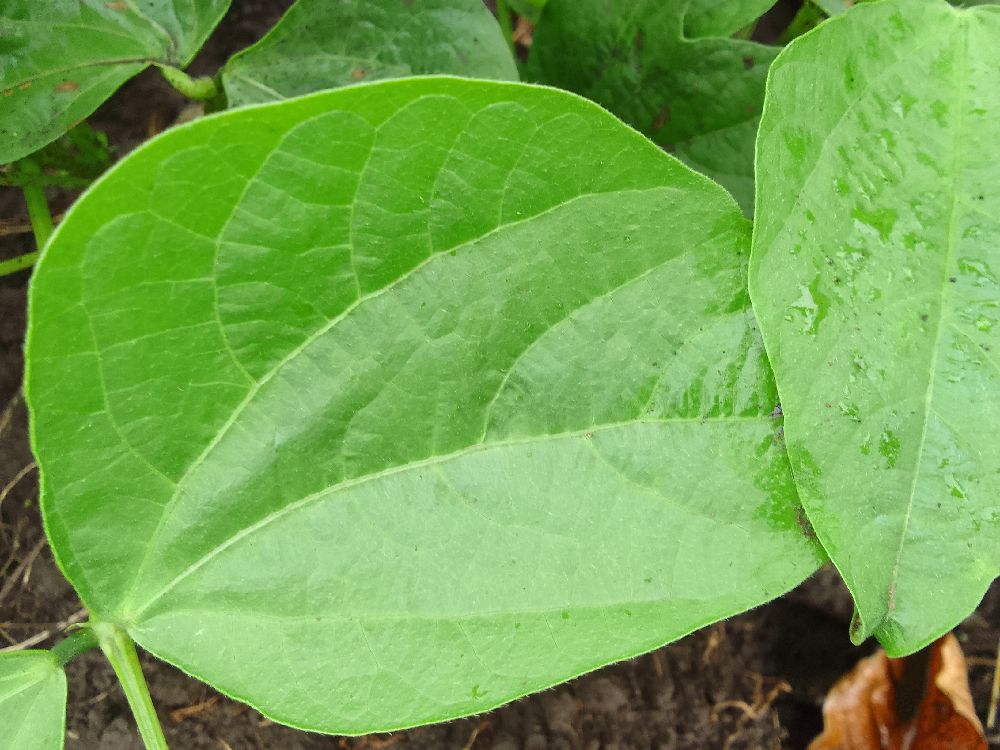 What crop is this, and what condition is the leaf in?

common bean, healthy
